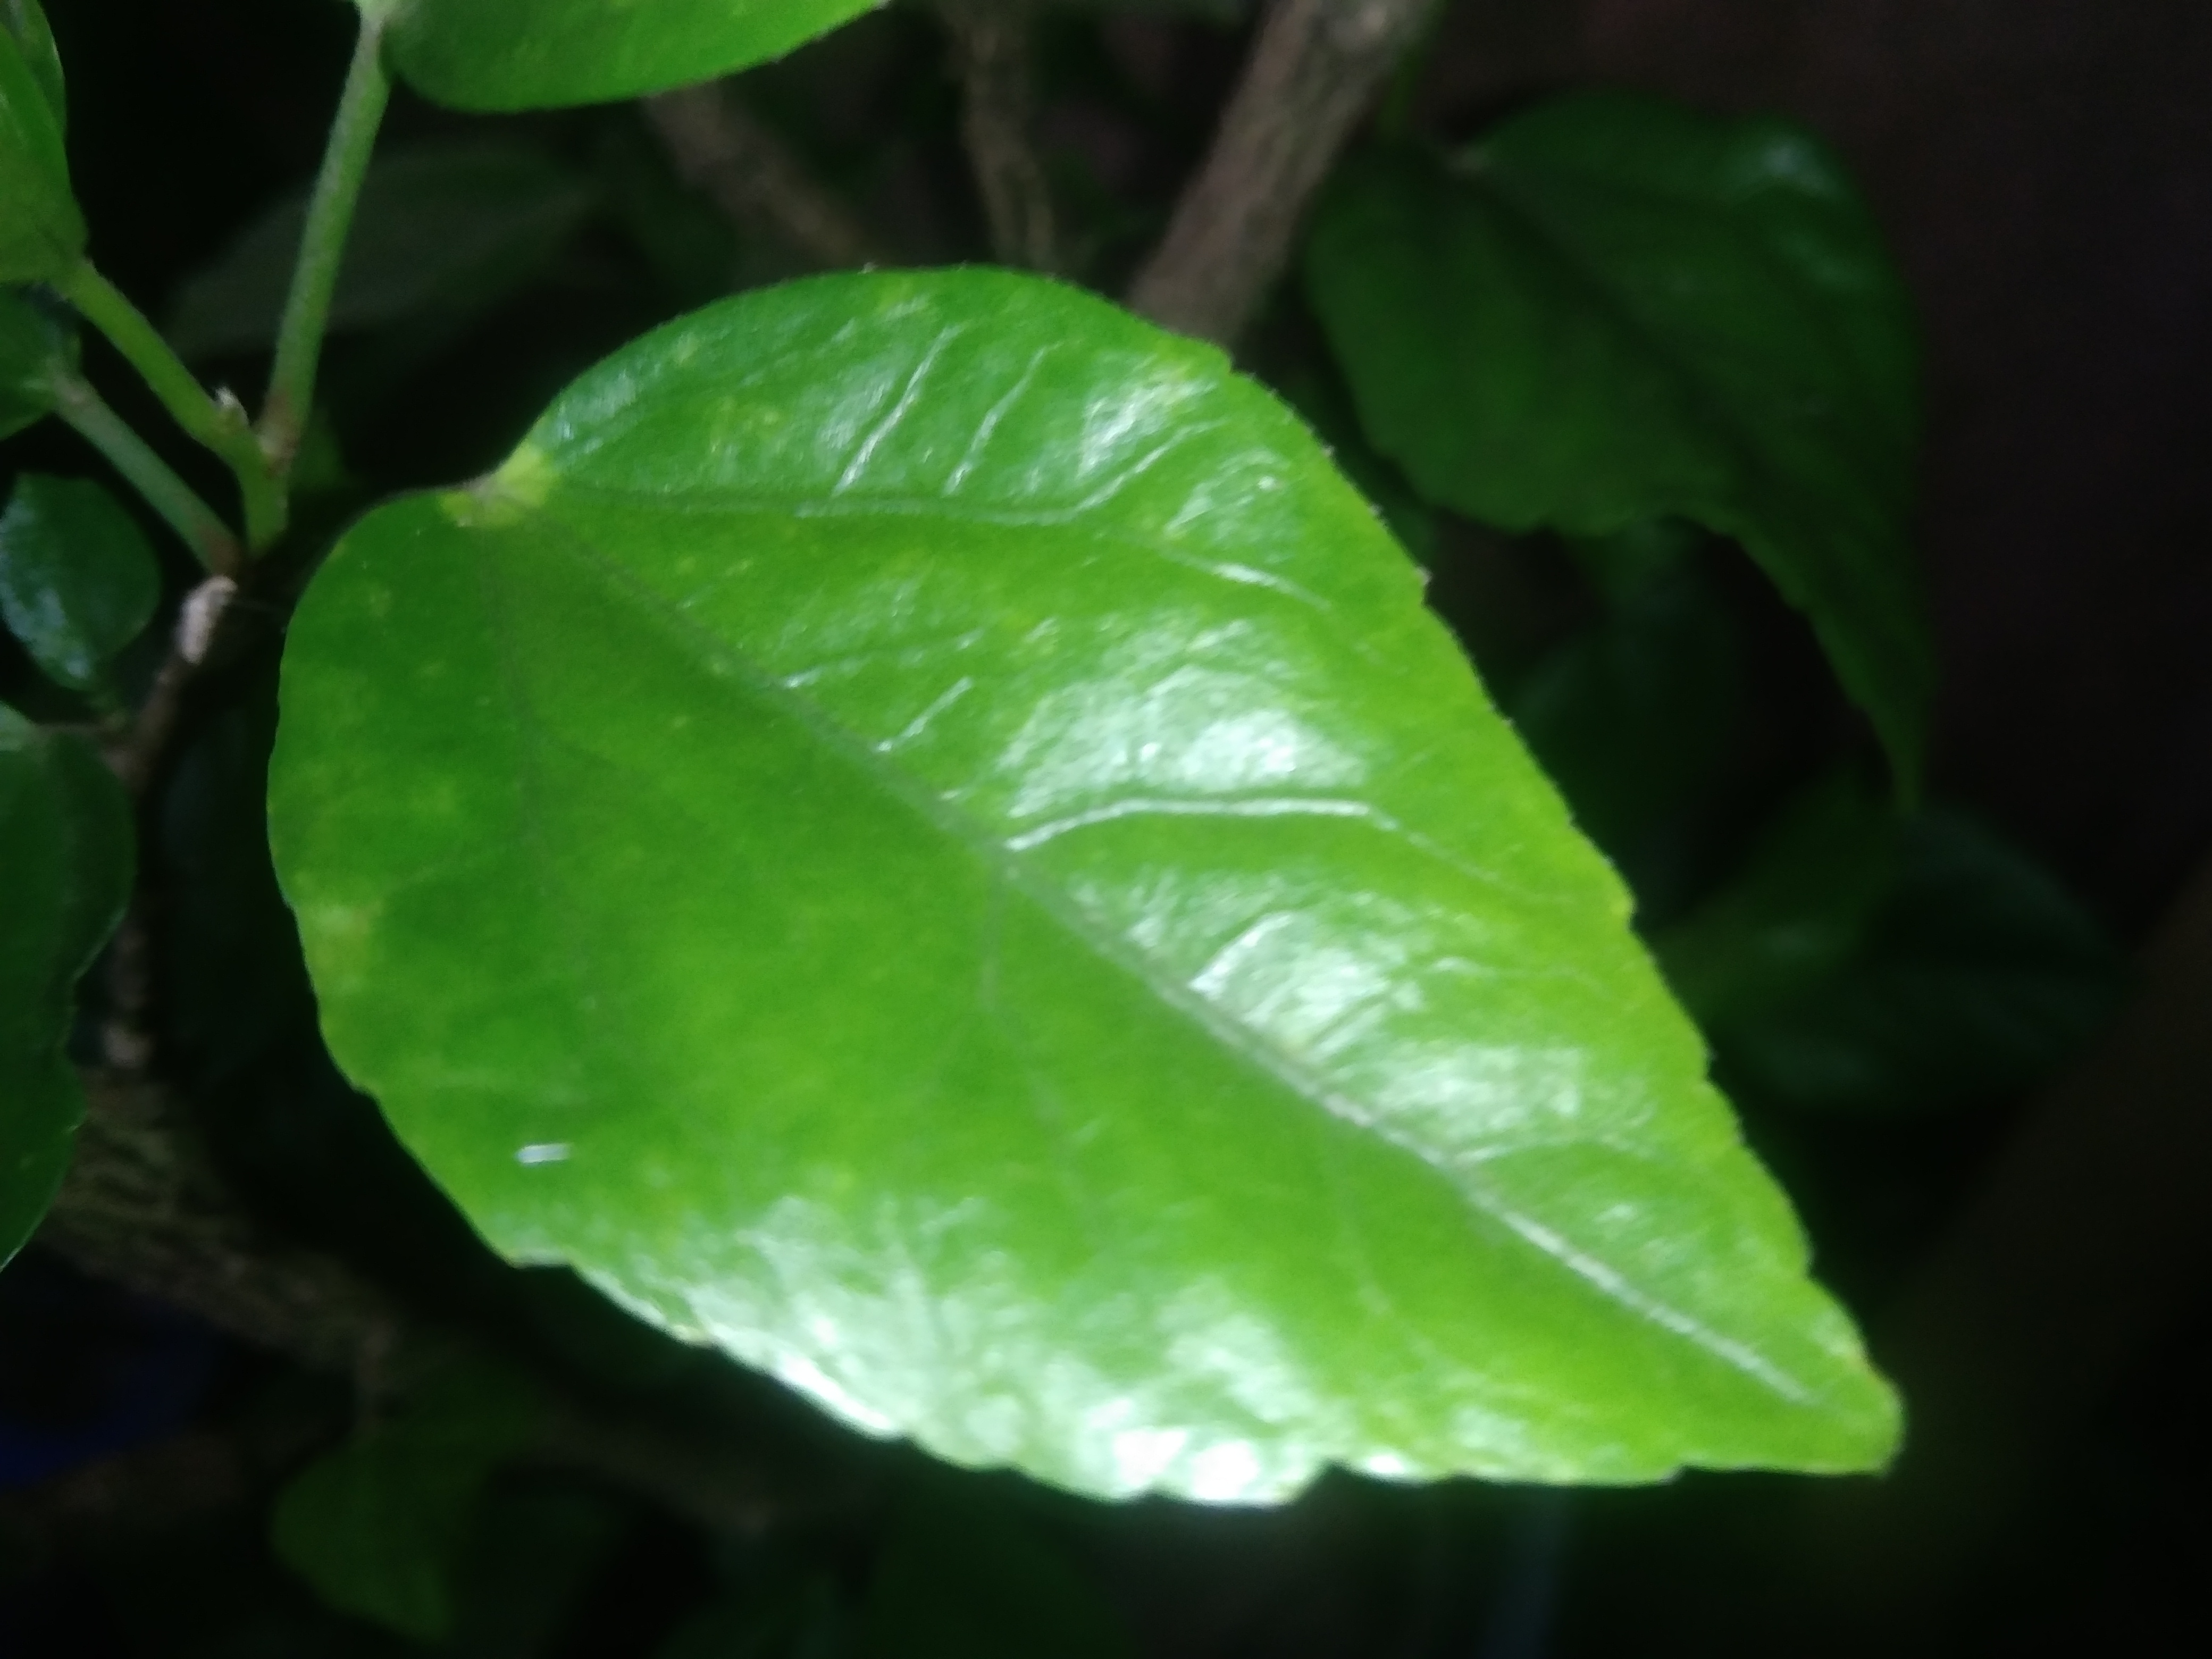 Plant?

hibiscus
